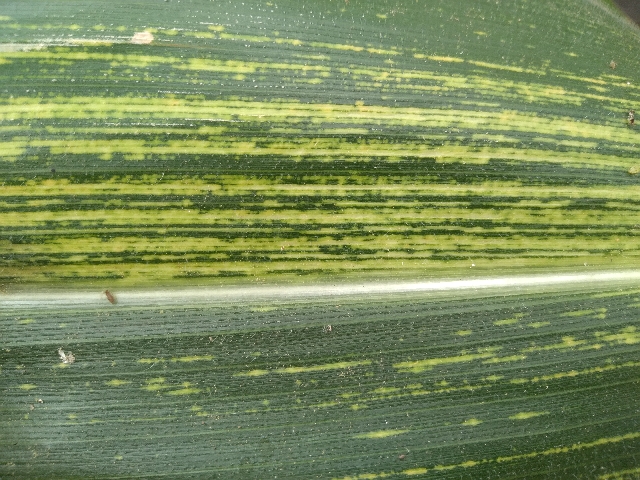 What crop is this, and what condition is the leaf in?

maize, maize streak virus
